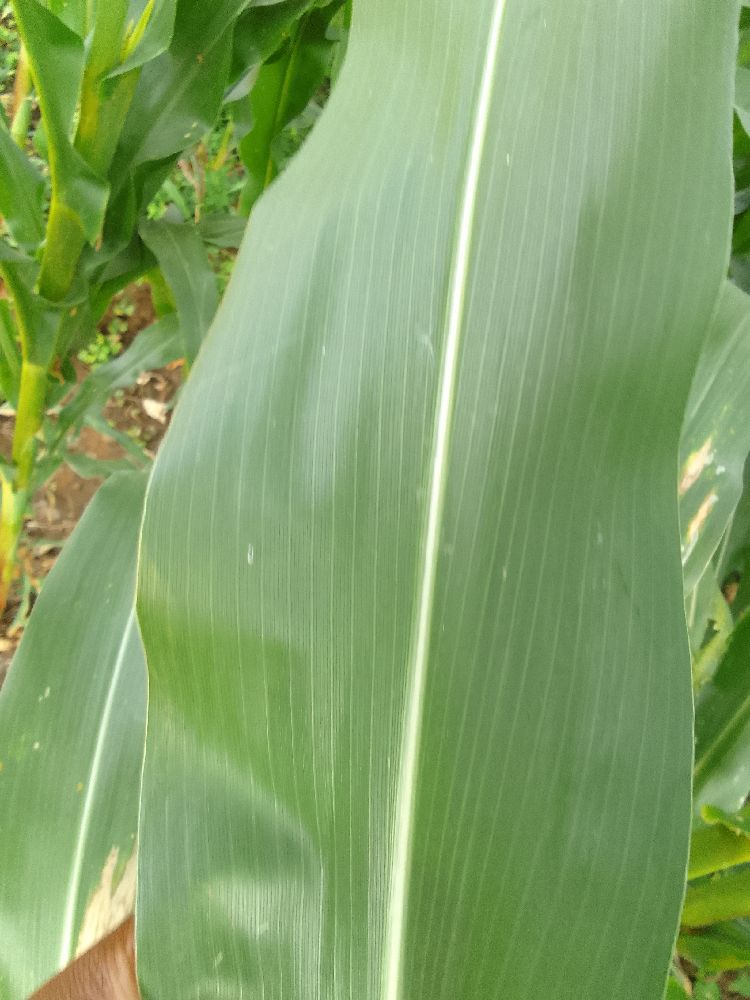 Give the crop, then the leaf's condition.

maize, healthy
